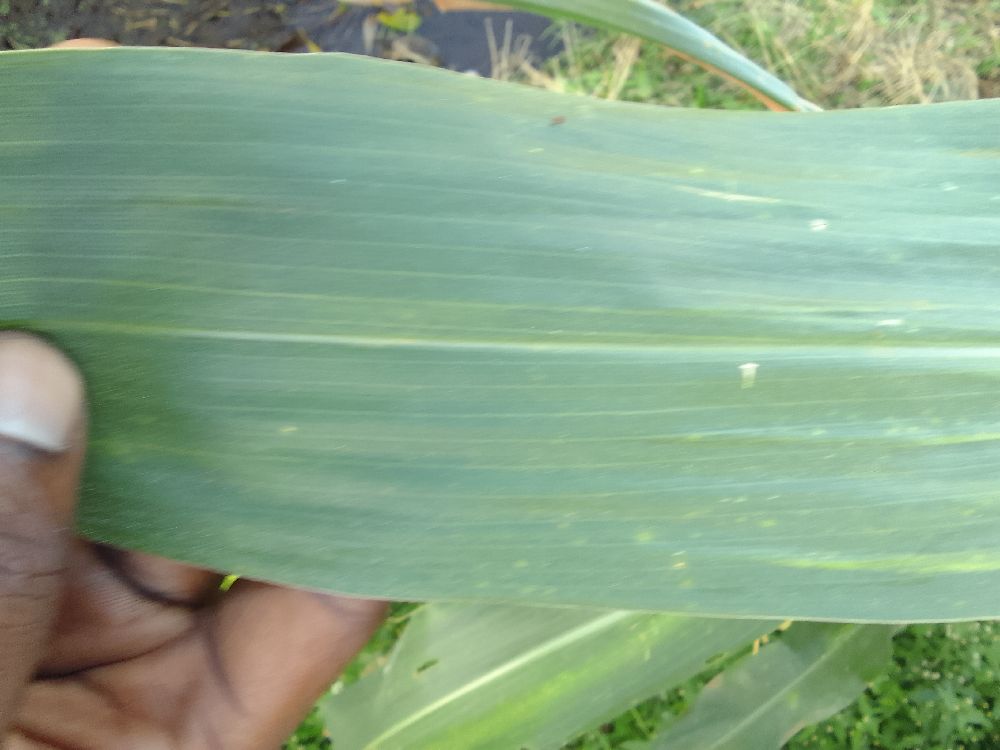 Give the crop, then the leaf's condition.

maize, healthy
